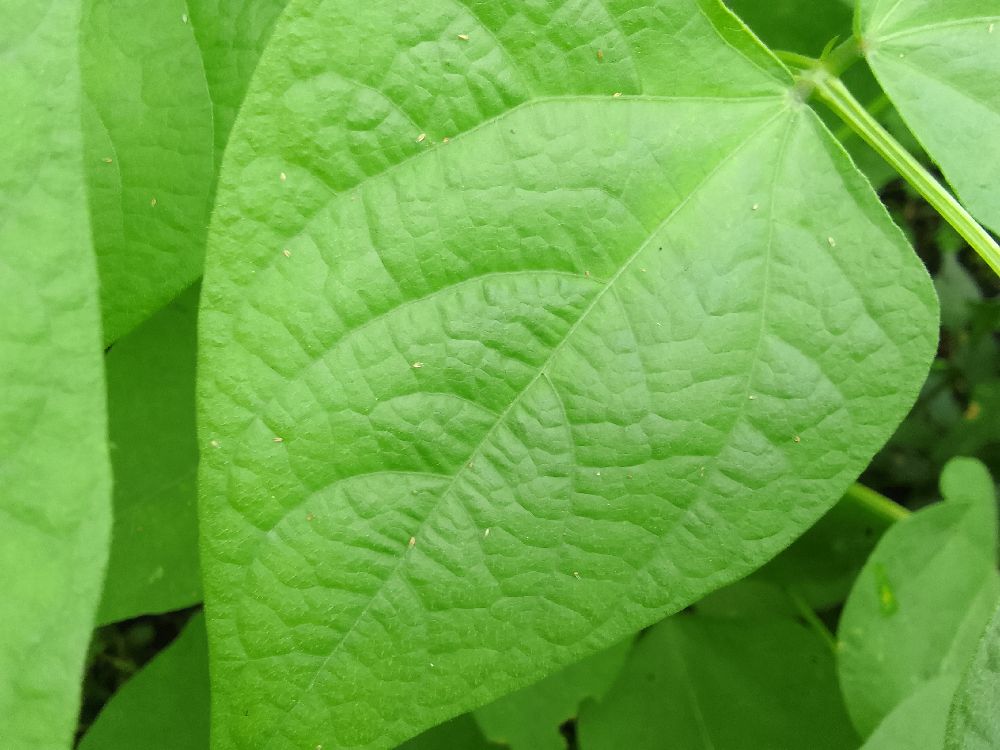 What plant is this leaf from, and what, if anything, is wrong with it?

common bean, healthy
